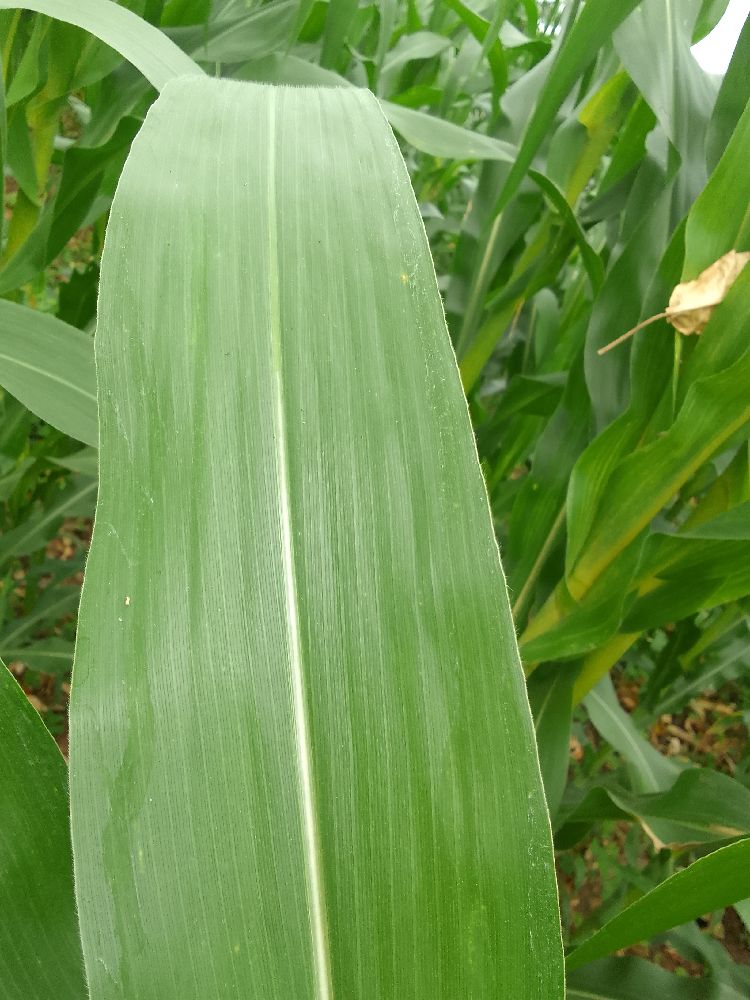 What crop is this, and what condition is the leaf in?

maize, healthy
